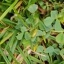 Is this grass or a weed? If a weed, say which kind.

unstructured weed
